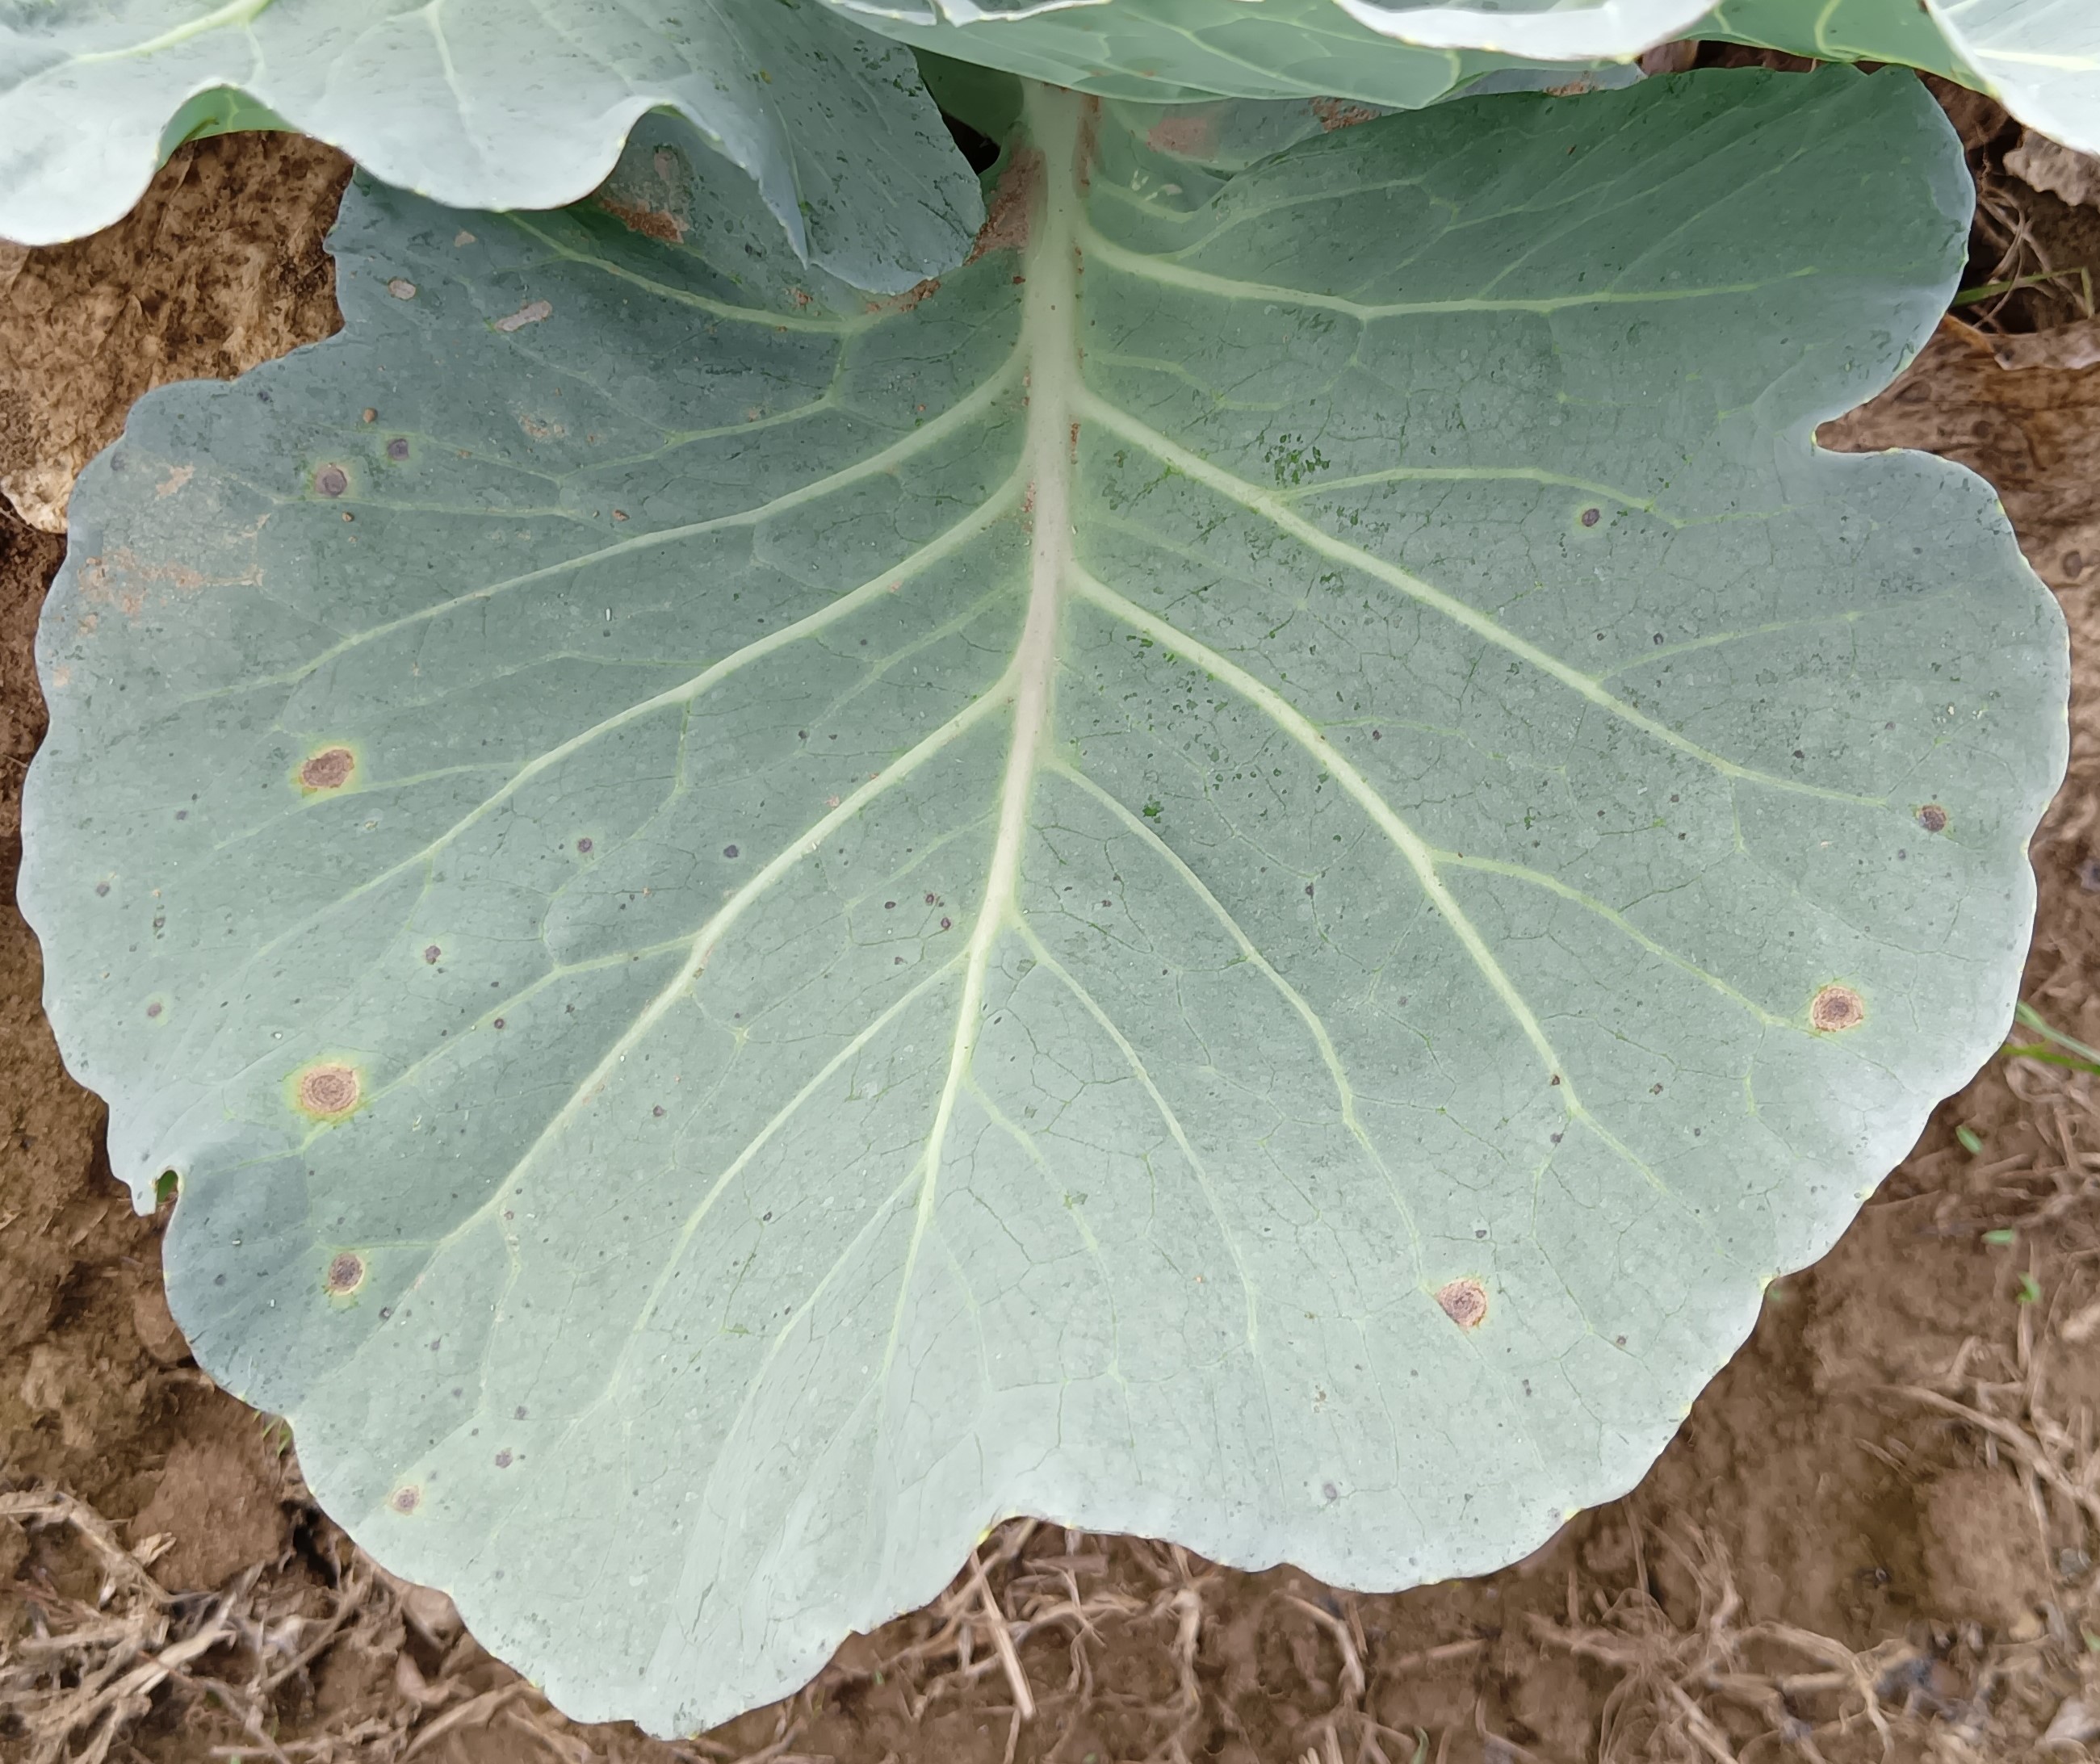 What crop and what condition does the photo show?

cabbage, alternaria
